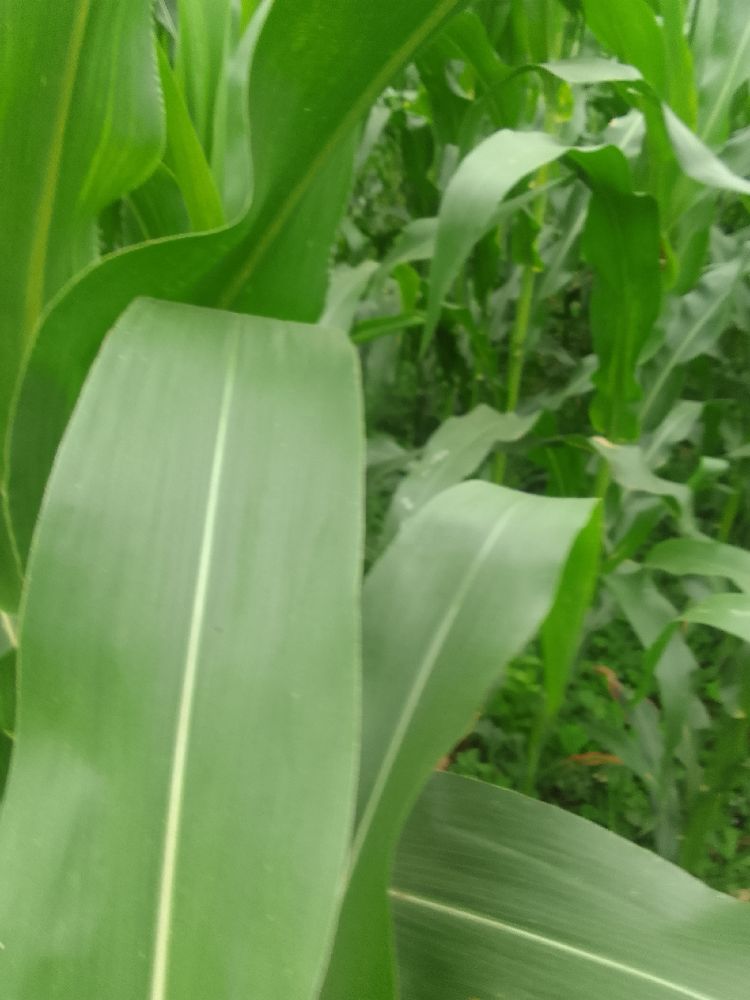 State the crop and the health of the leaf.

maize, healthy
